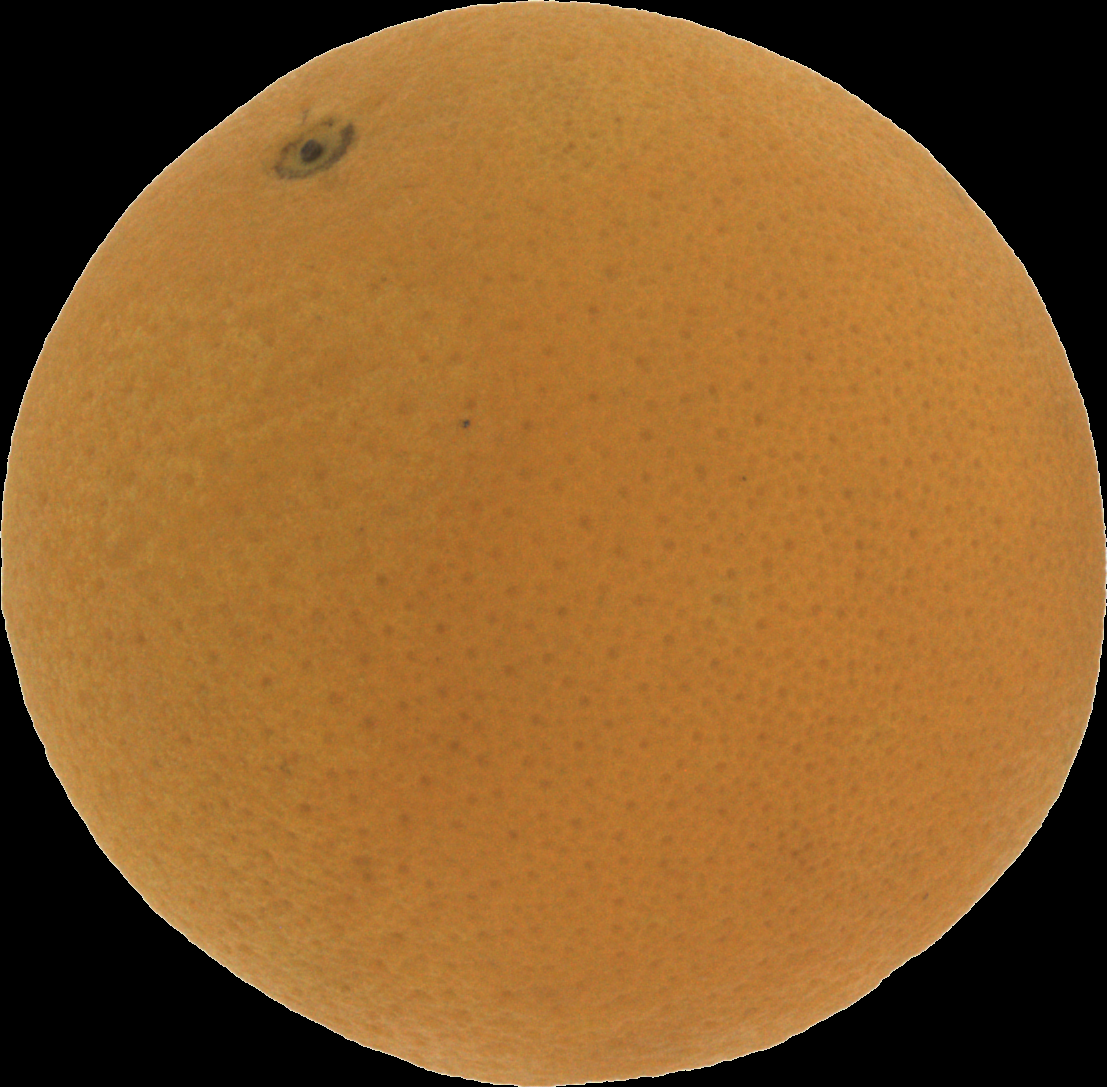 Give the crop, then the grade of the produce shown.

orange, good
